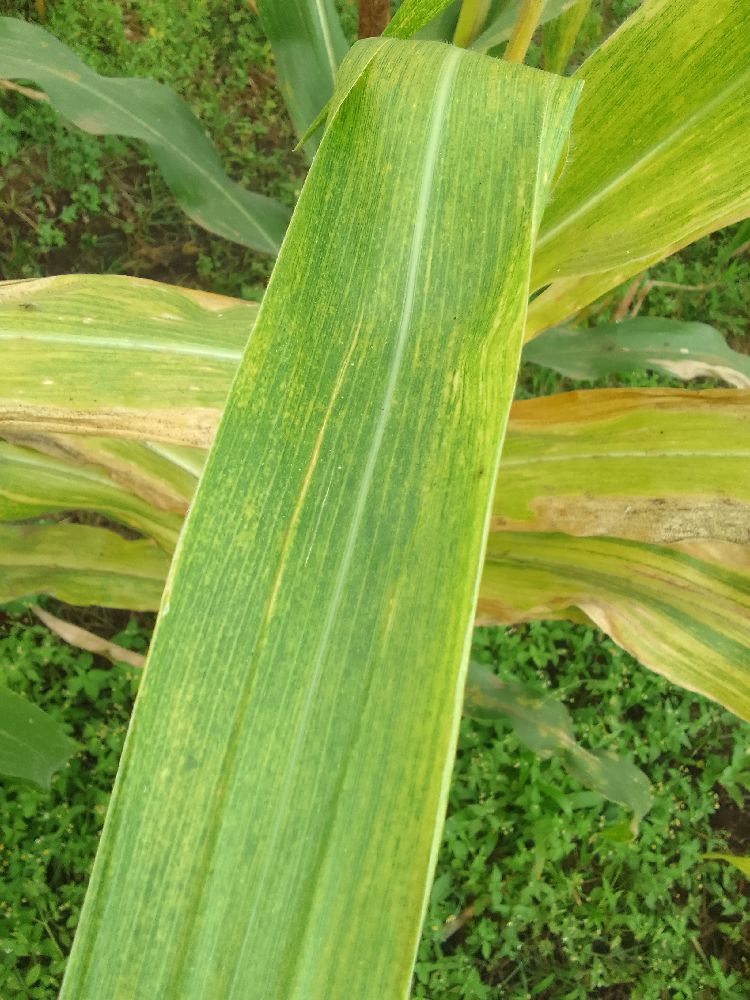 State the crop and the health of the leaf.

maize, maize lethal necrosis
